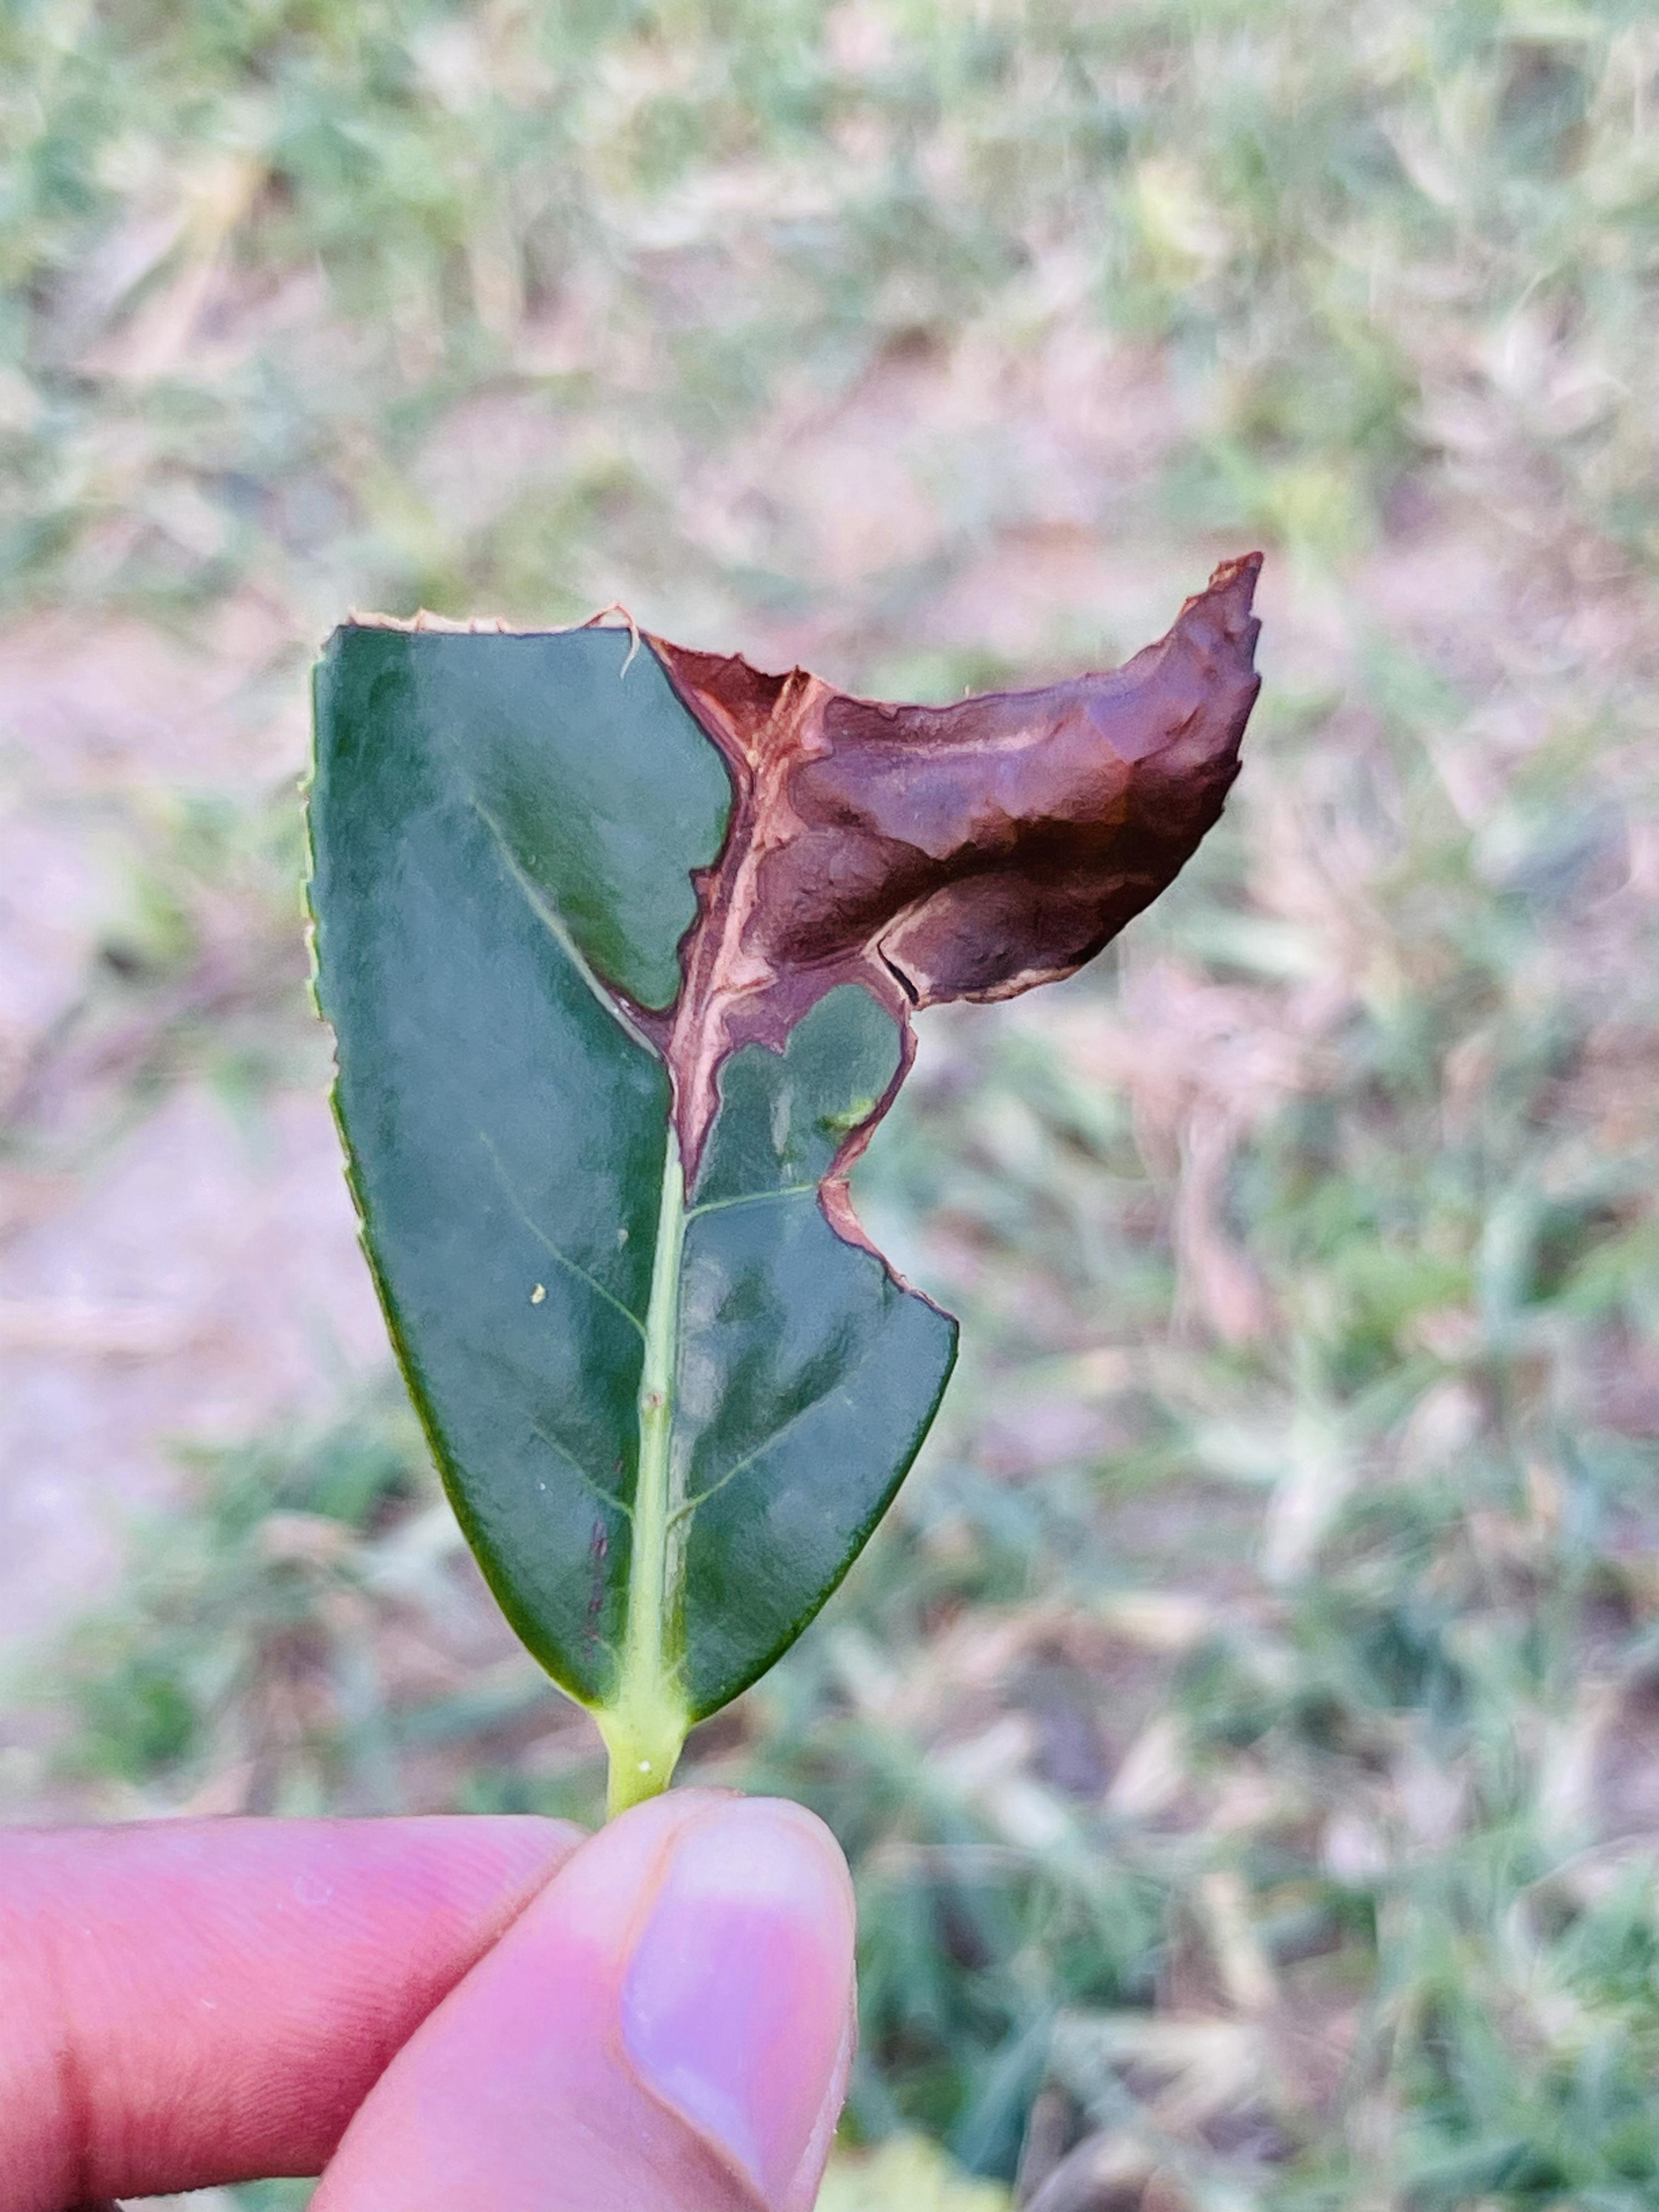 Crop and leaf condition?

tea, blight
